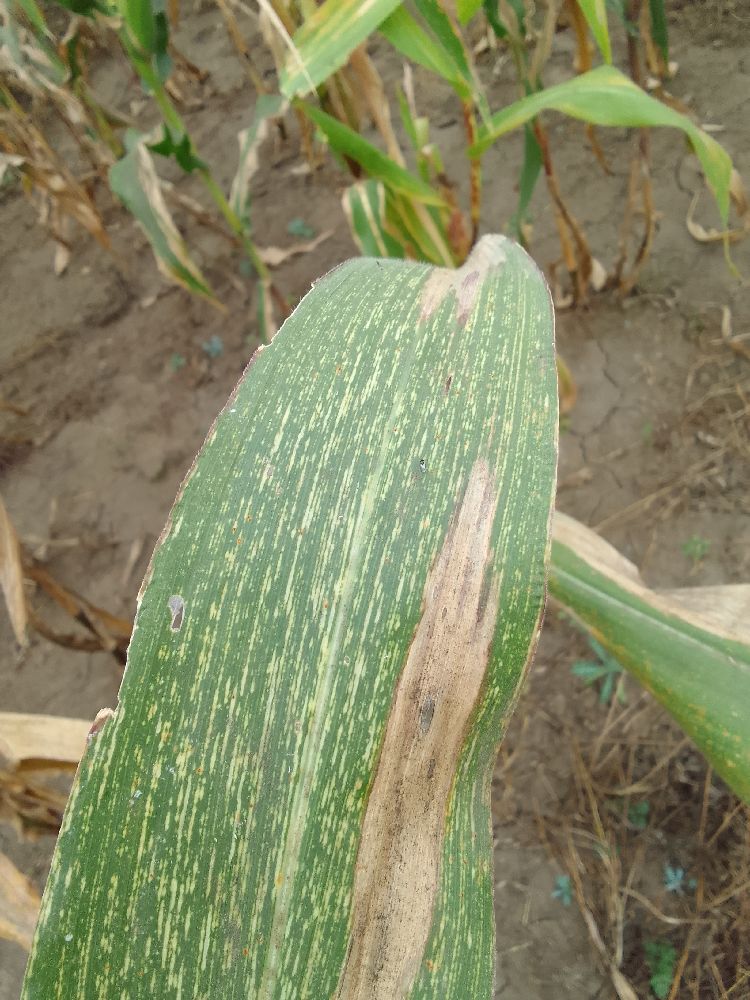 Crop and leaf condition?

maize, maize streak virus
